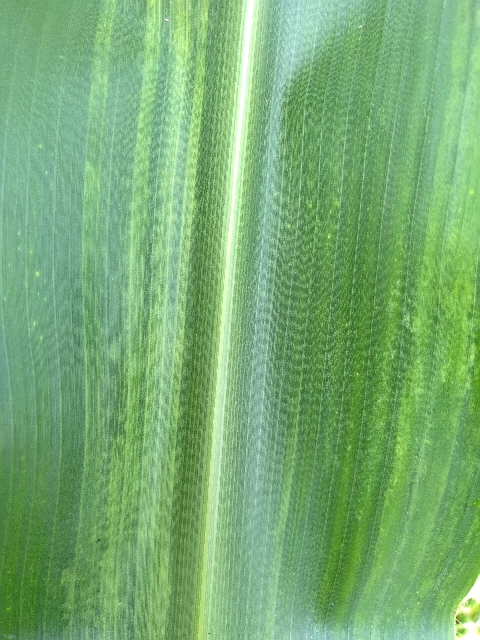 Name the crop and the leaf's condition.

maize, maize lethal necrosis
